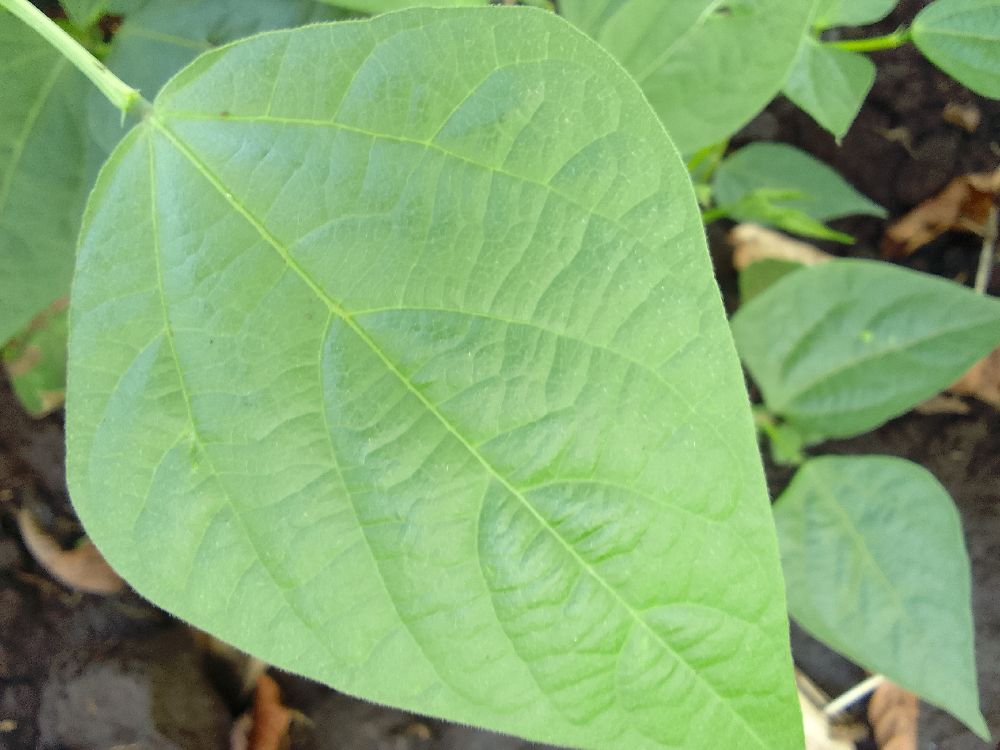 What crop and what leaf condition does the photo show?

common bean, healthy
